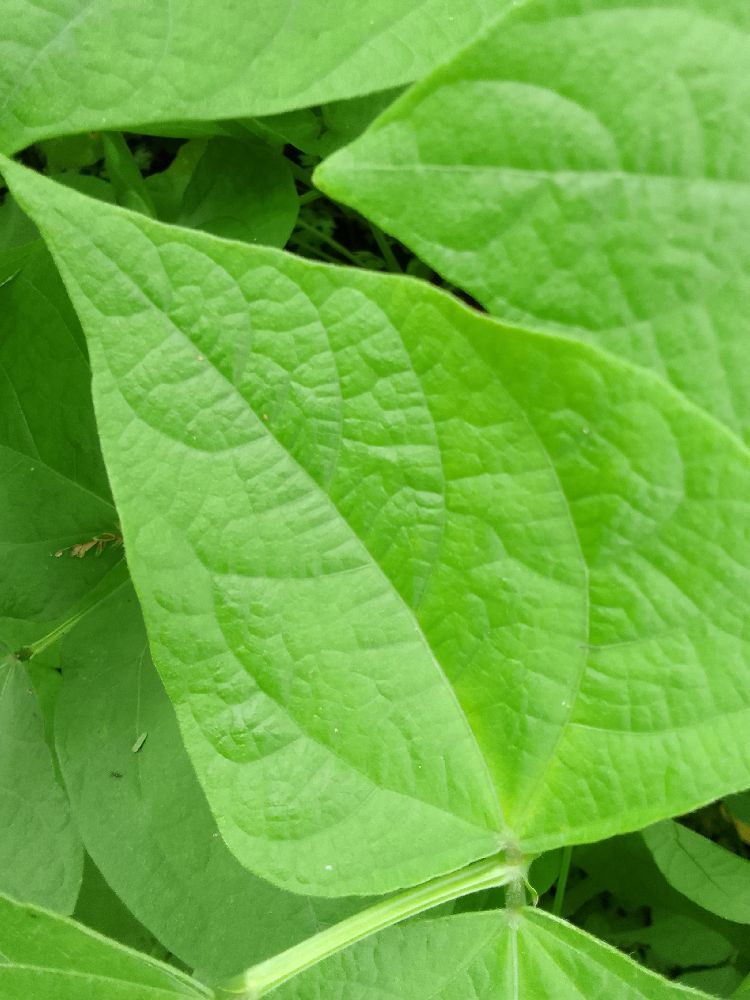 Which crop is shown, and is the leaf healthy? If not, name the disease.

common bean, healthy
